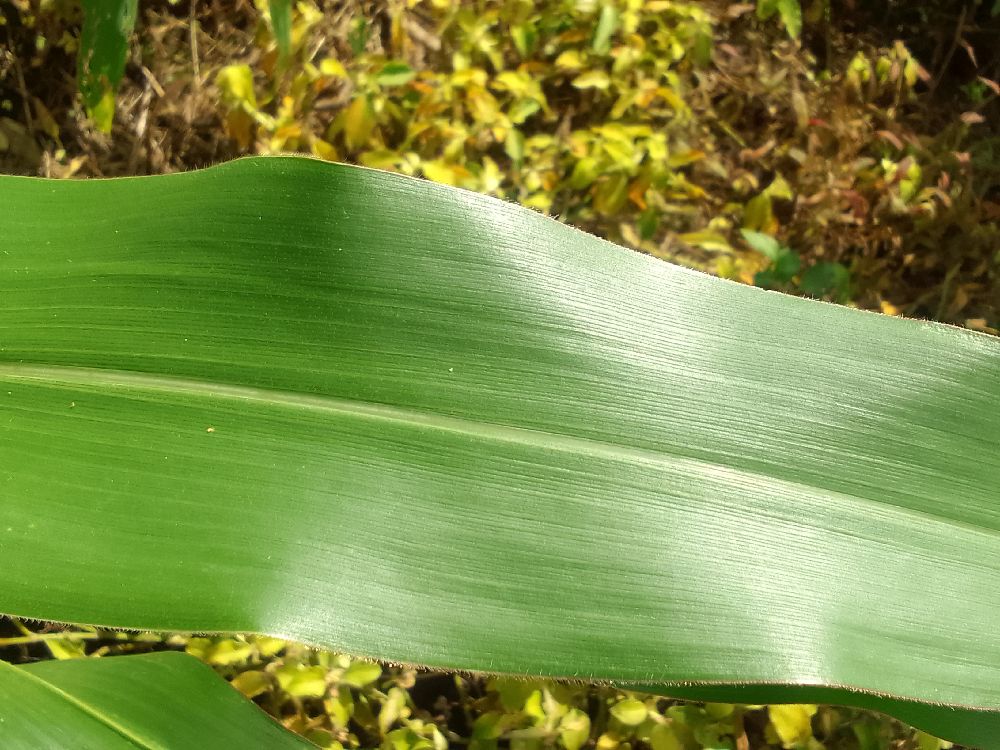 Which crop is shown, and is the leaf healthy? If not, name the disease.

maize, healthy
